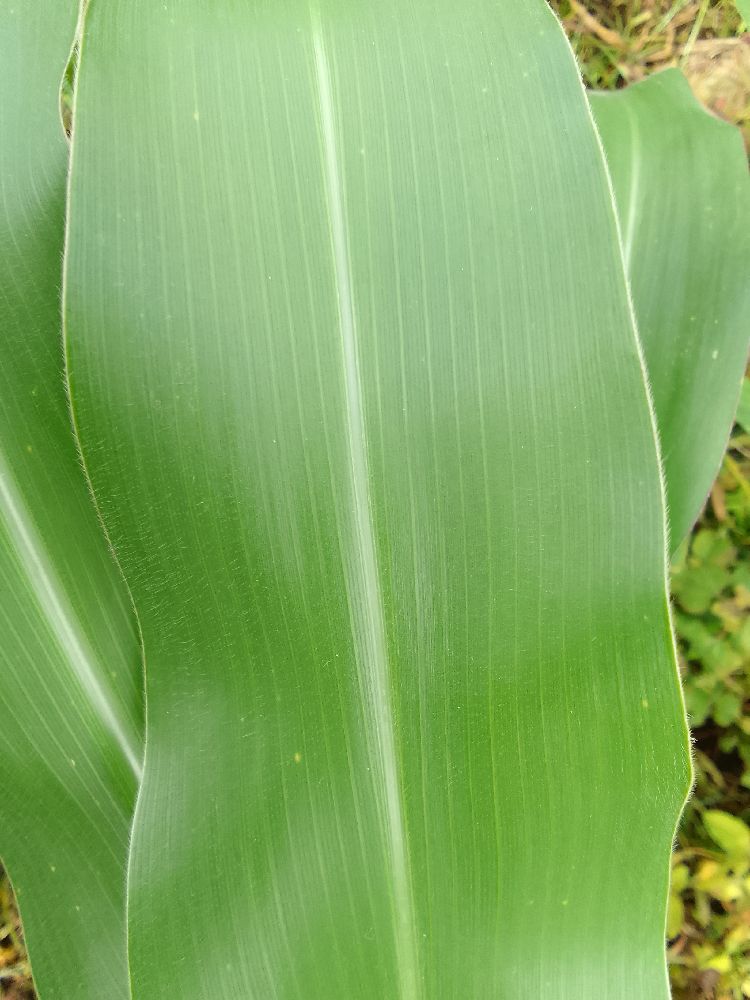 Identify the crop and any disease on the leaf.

maize, healthy
